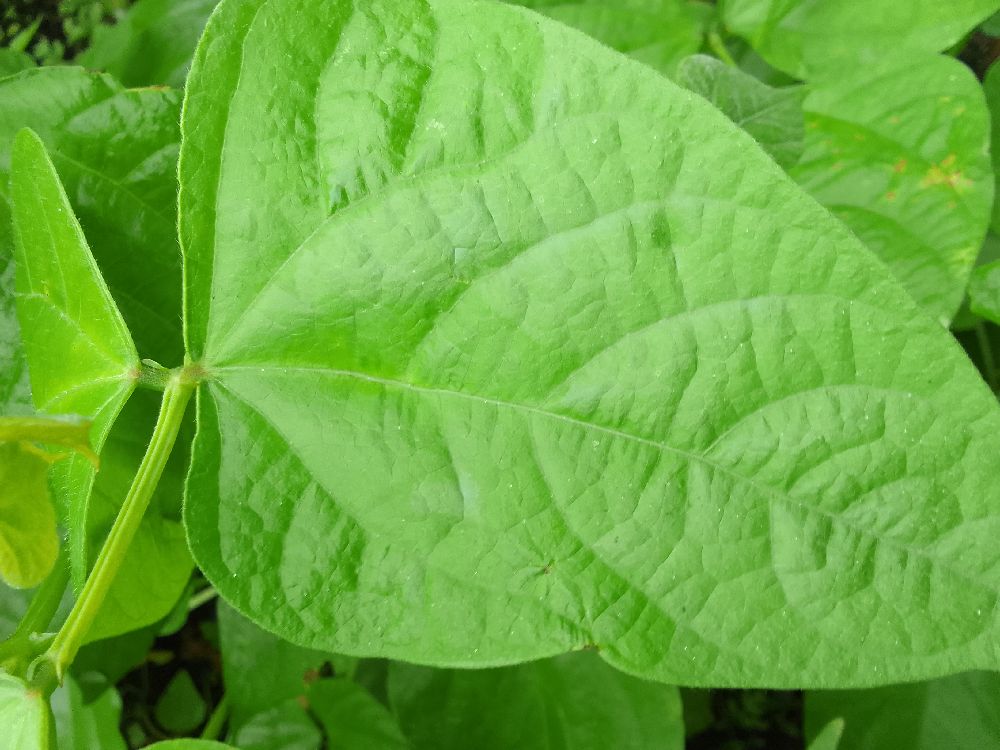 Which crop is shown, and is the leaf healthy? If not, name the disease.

common bean, healthy
